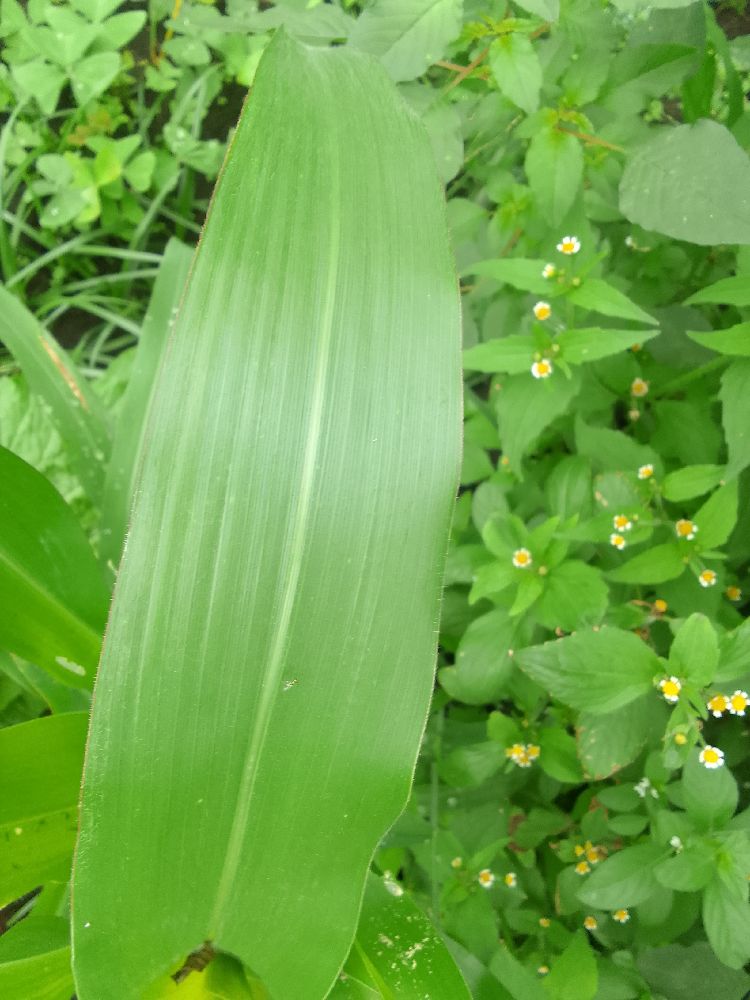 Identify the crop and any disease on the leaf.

maize, healthy
